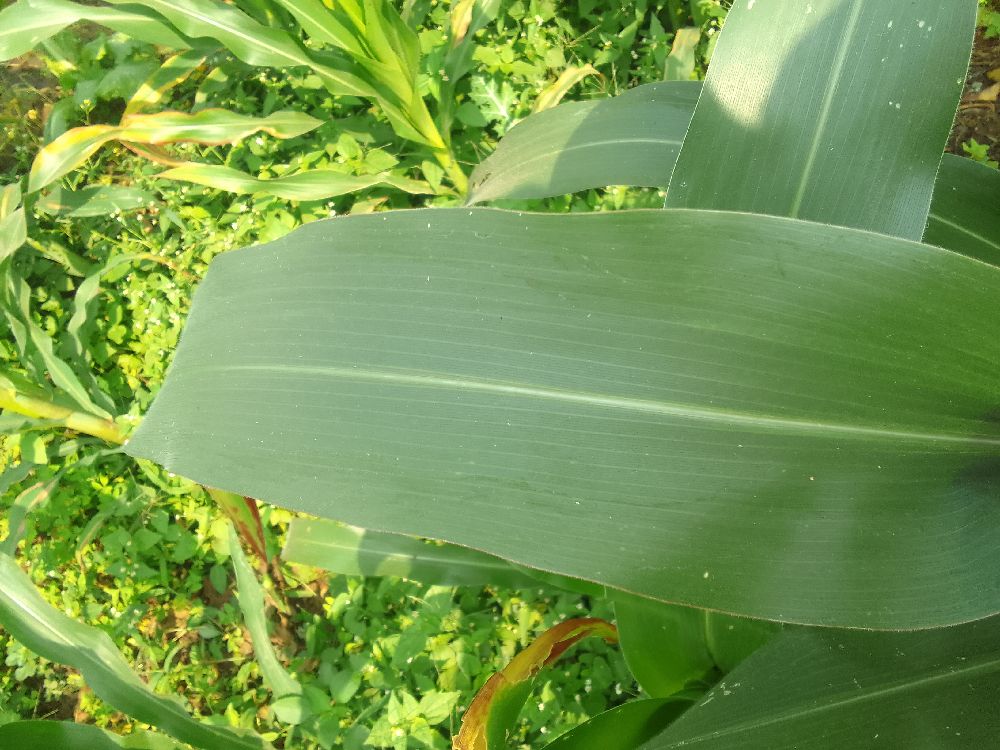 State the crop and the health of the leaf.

maize, healthy
